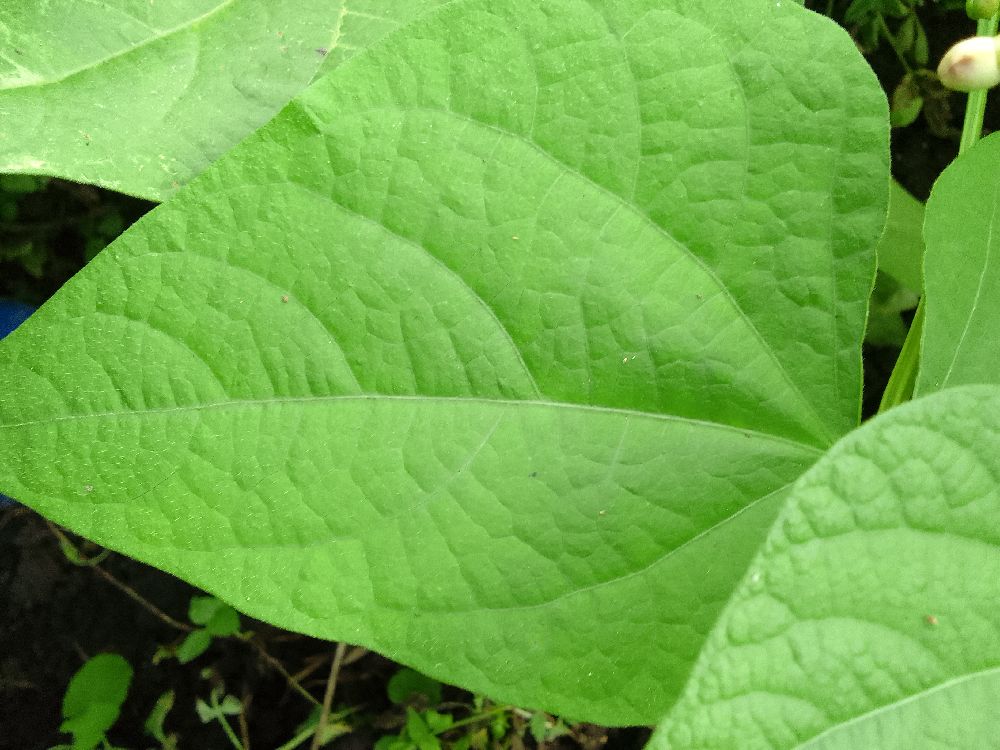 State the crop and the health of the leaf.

common bean, healthy
